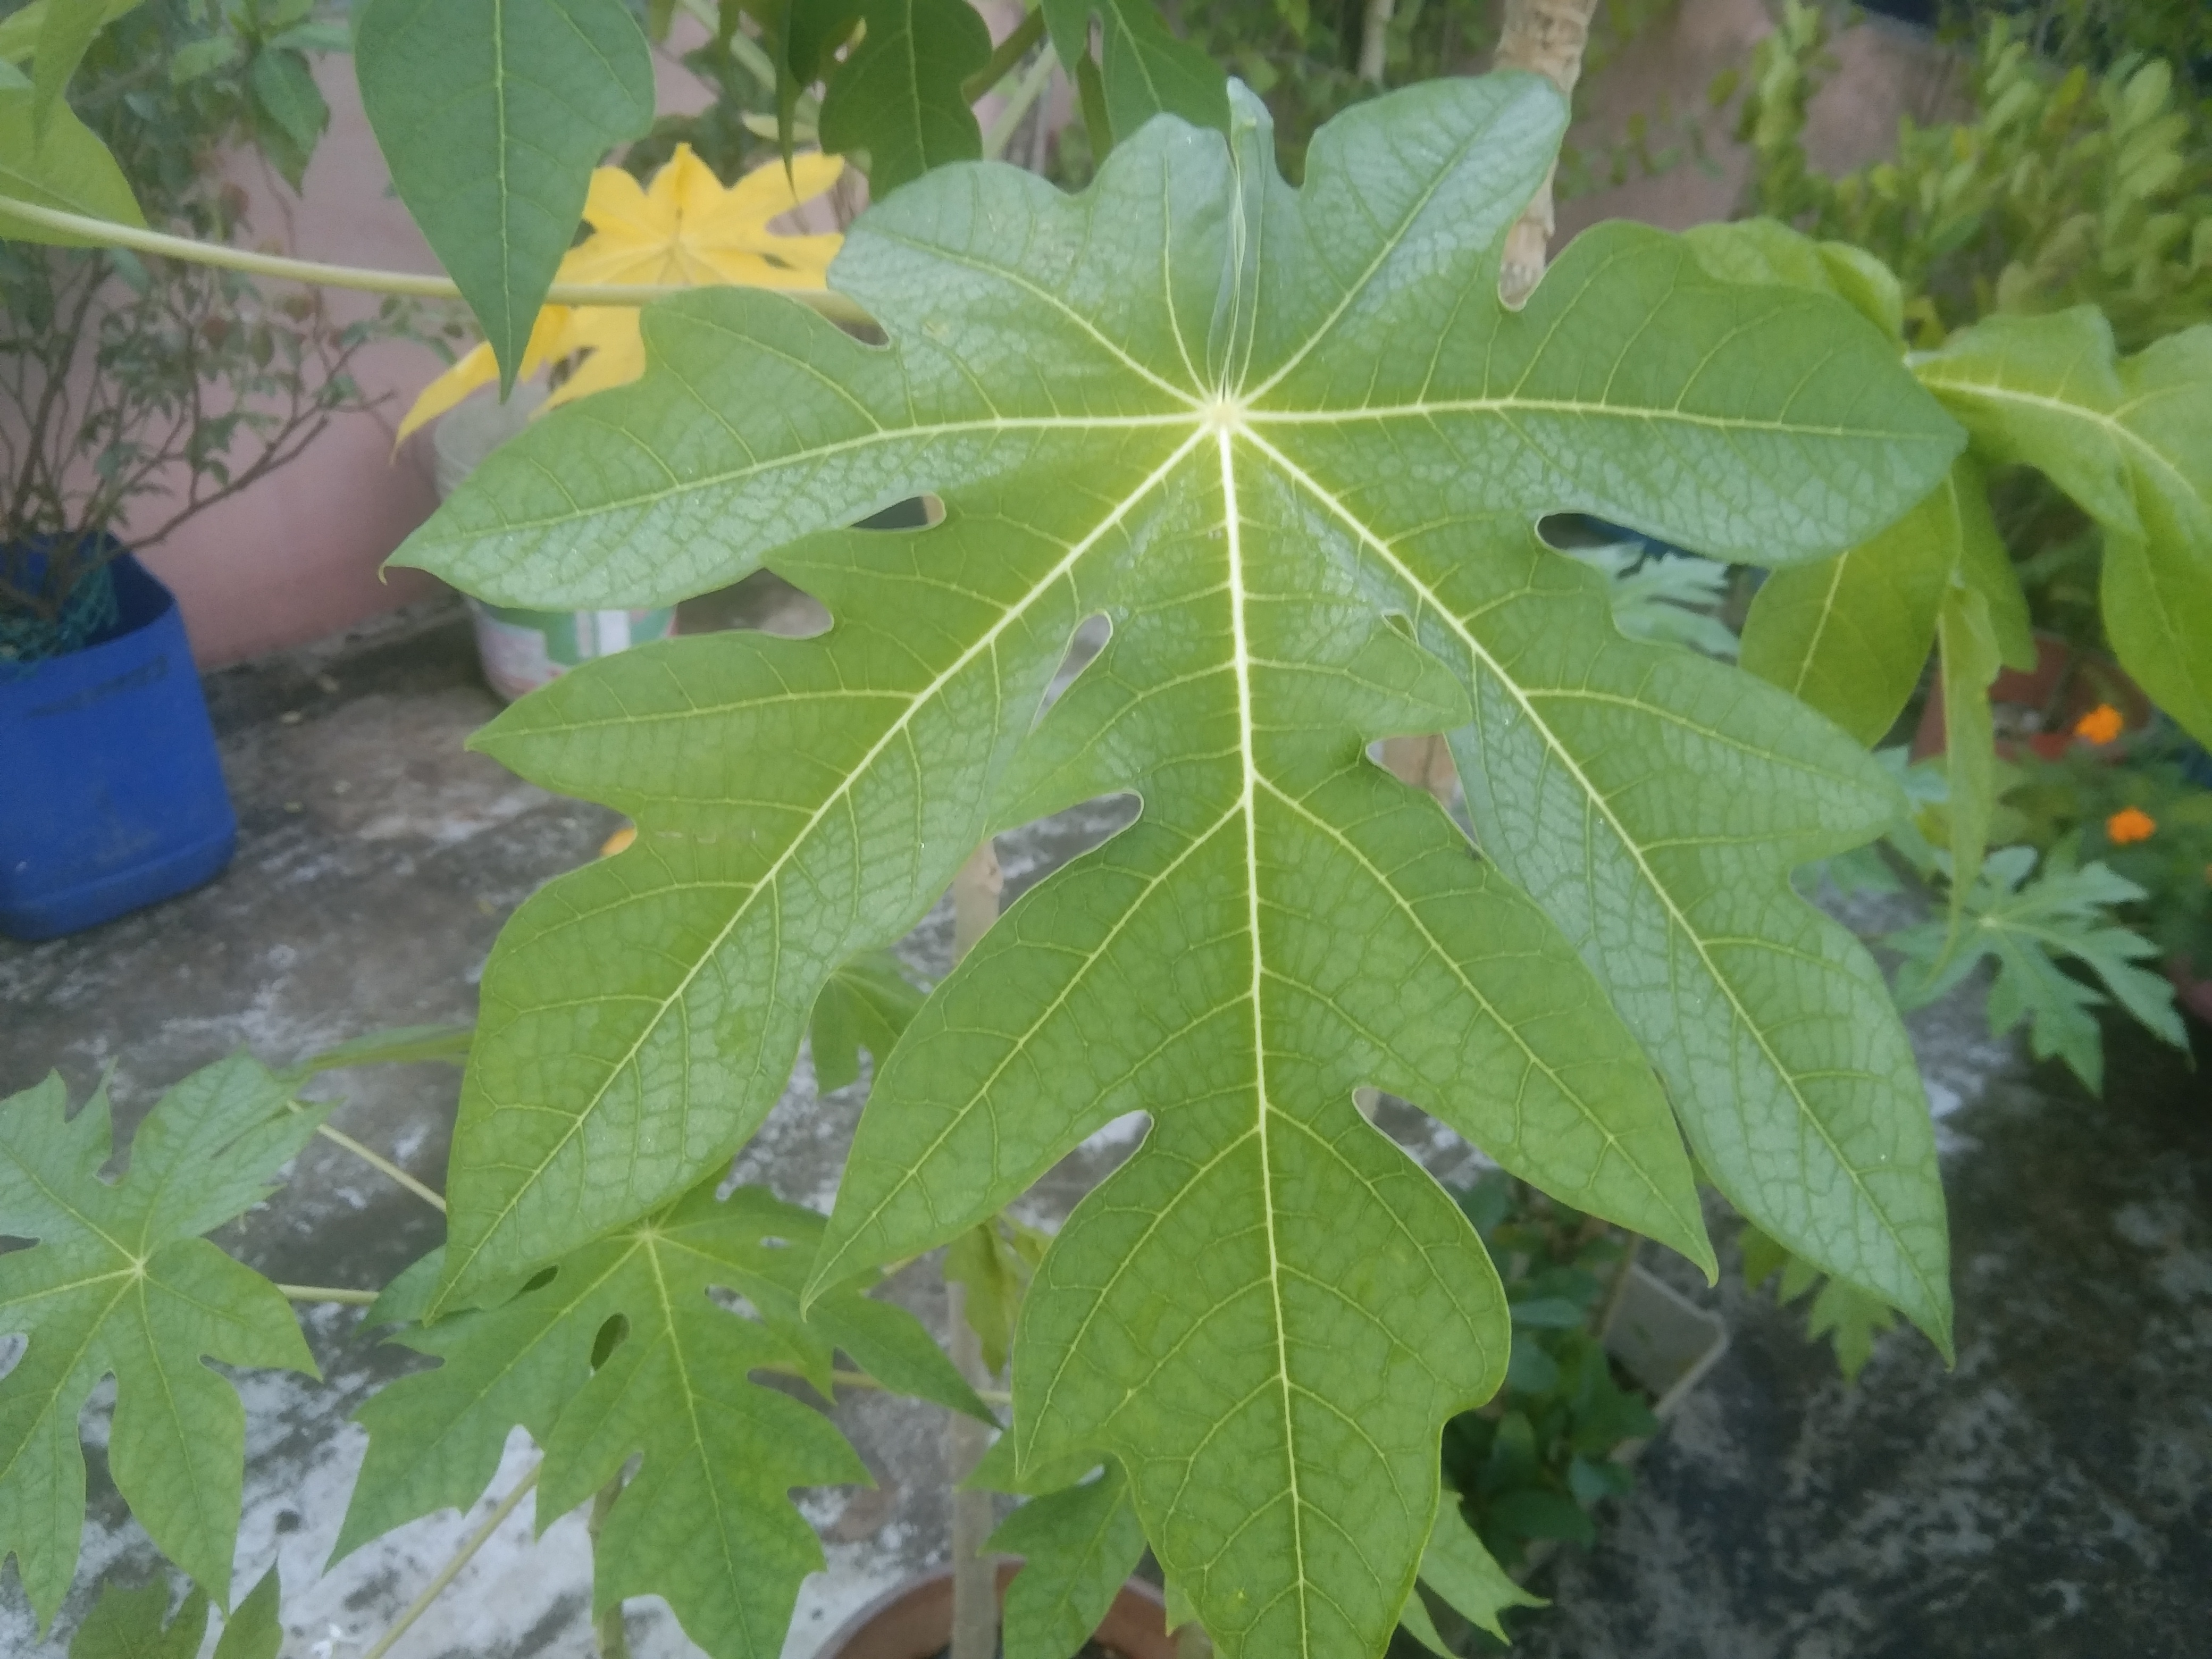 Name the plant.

papaya
